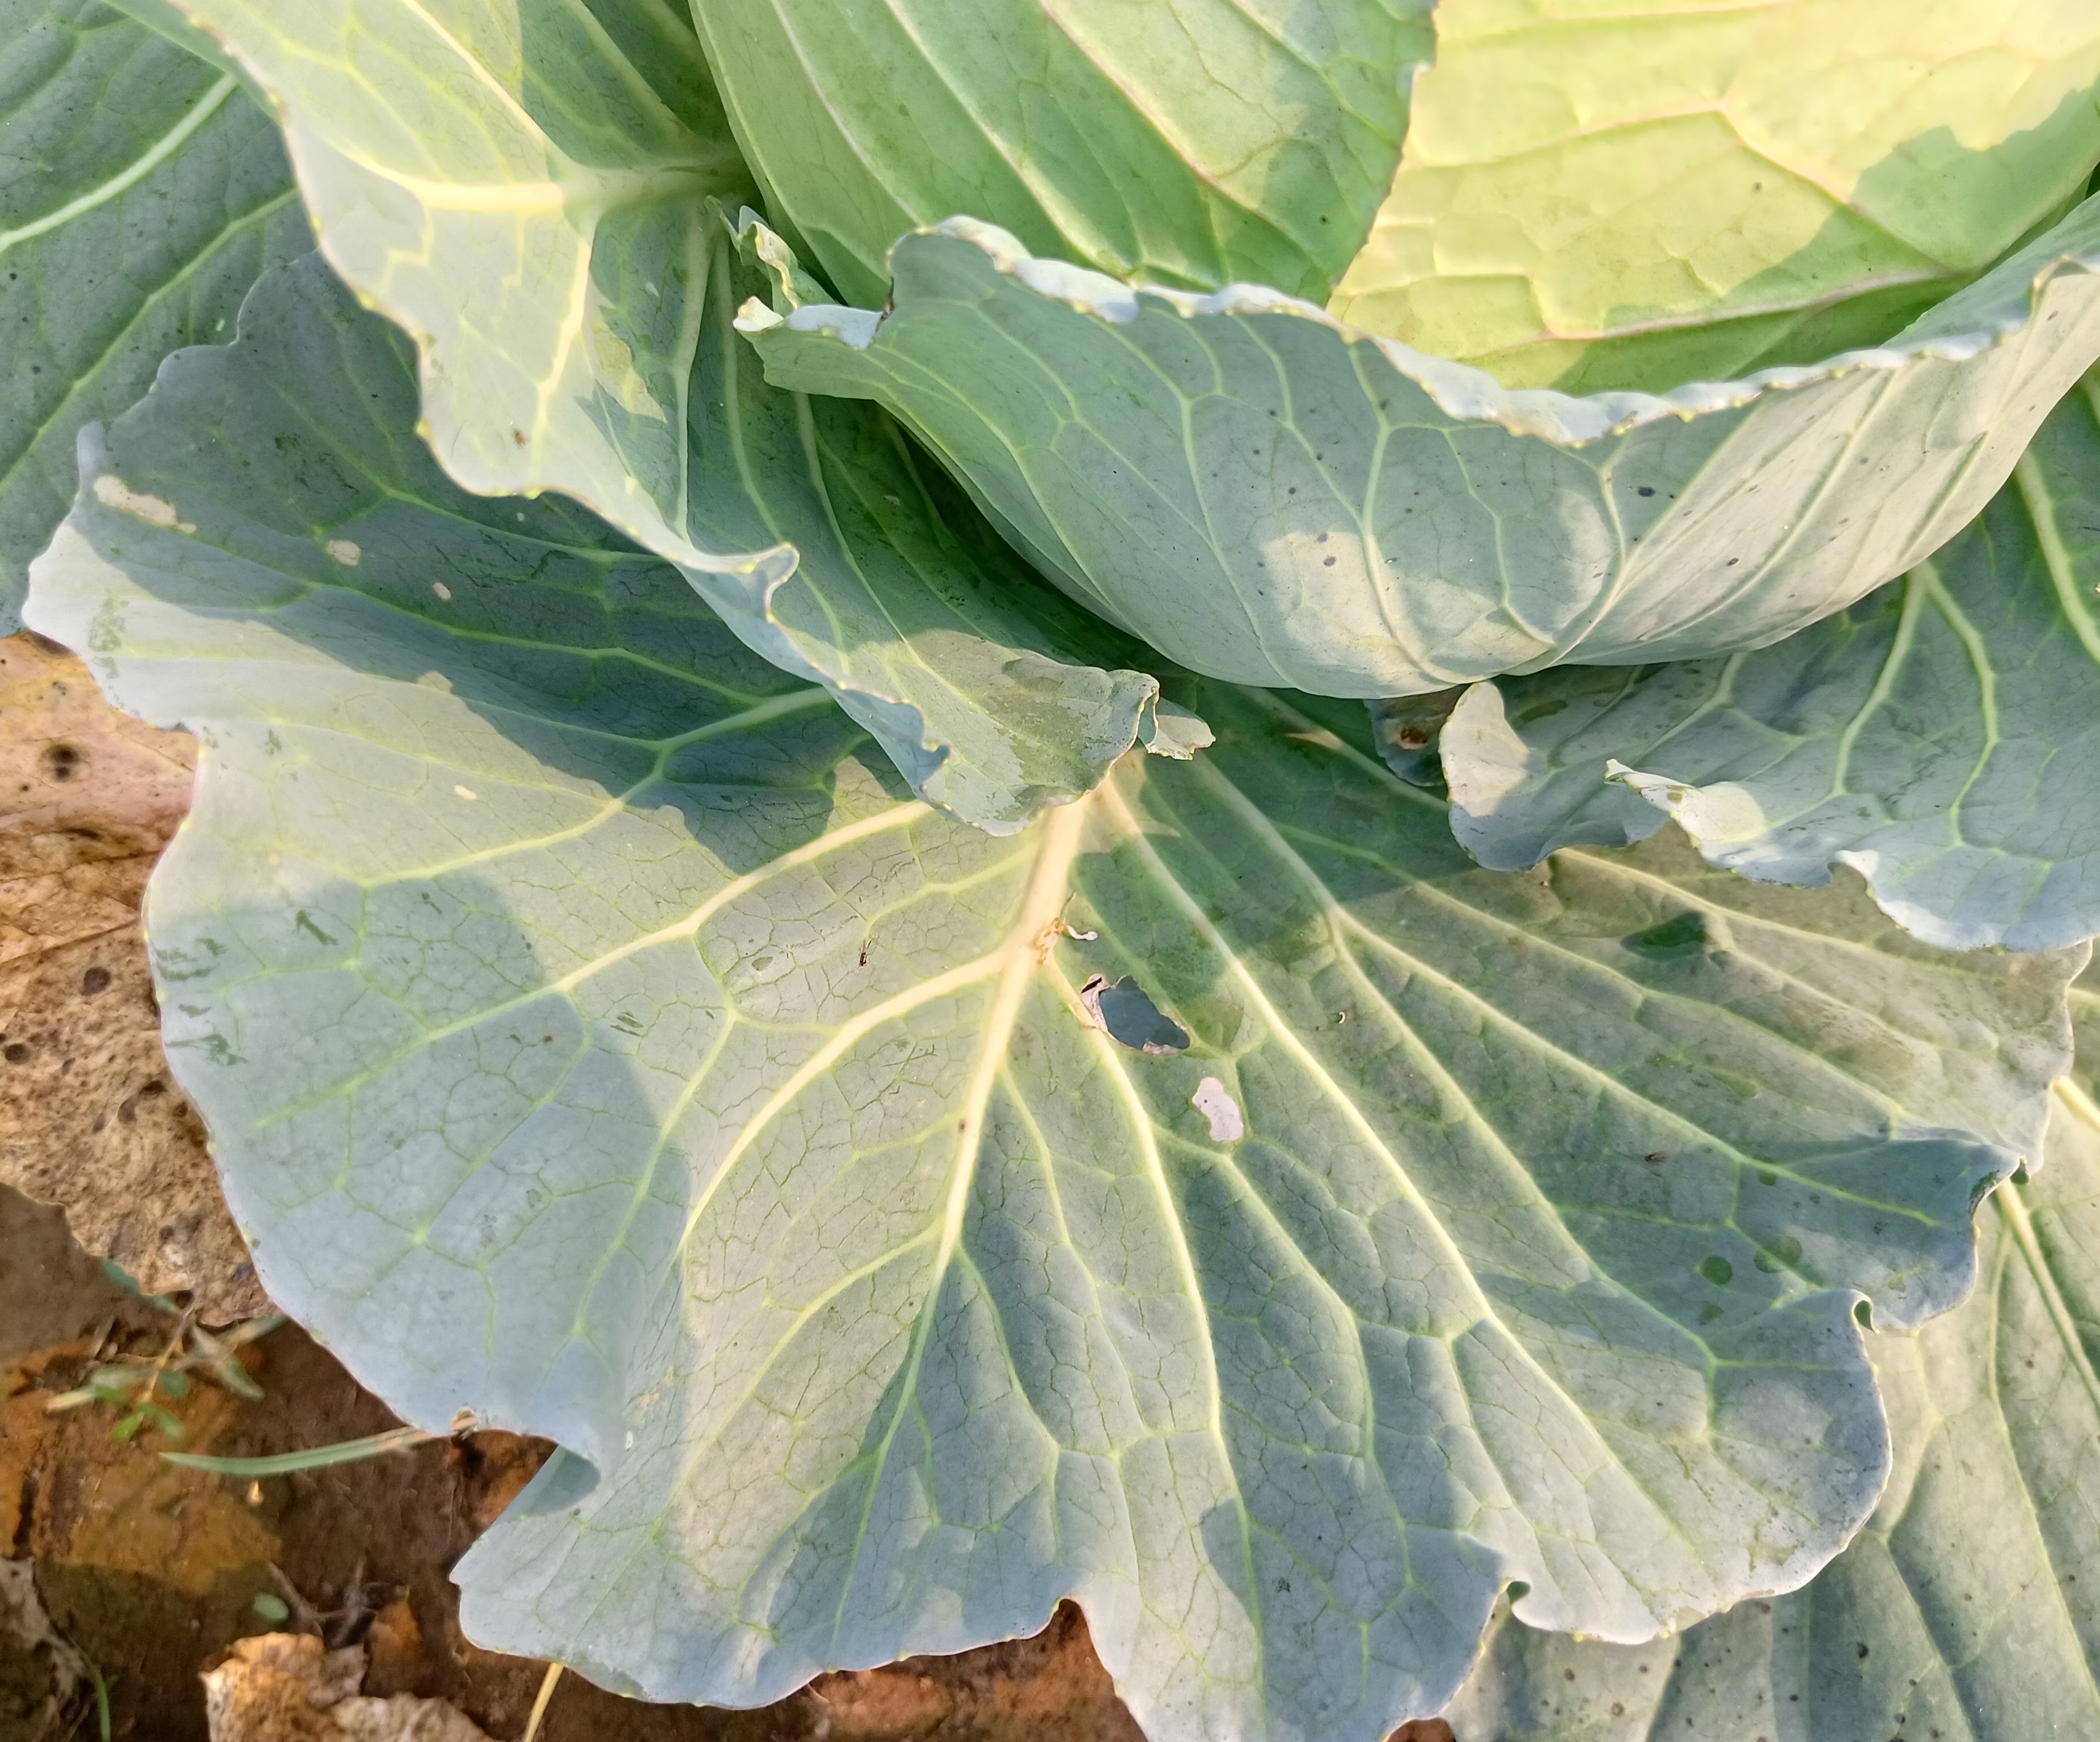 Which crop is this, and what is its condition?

cabbage, healthy
